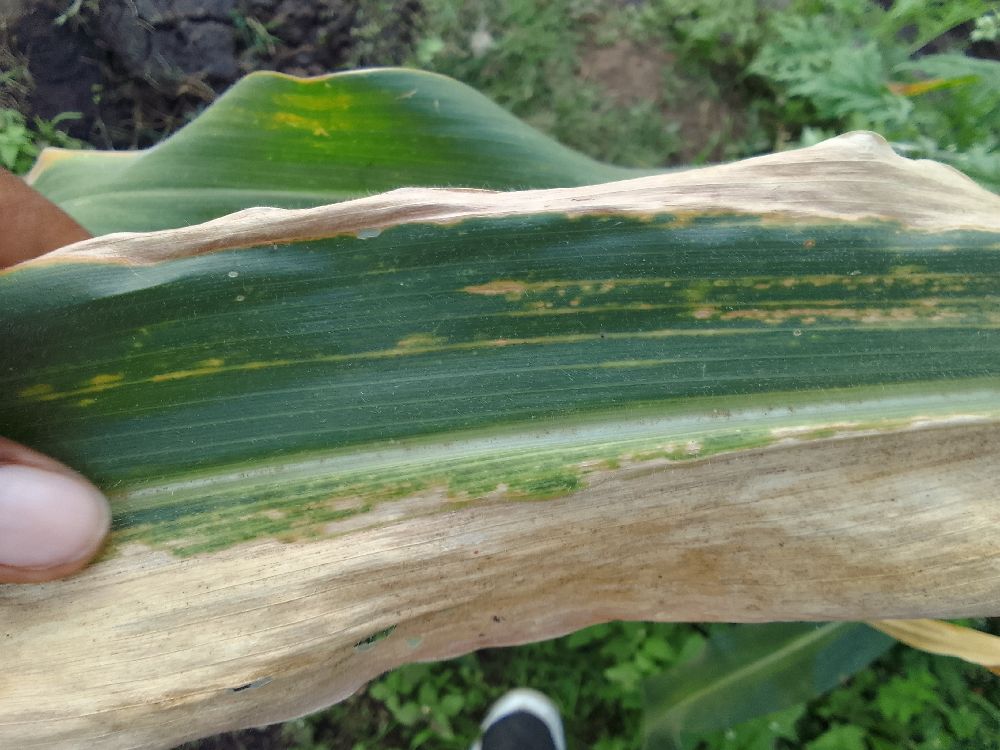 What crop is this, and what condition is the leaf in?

maize, maize lethal necrosis
